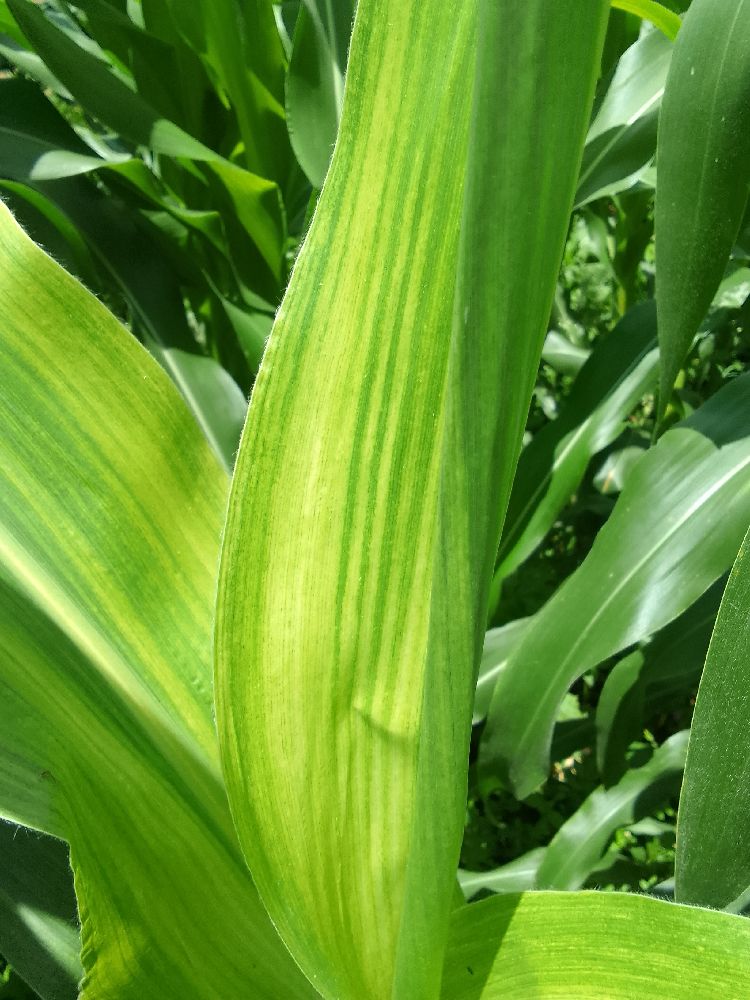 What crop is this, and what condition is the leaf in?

maize, maize lethal necrosis
